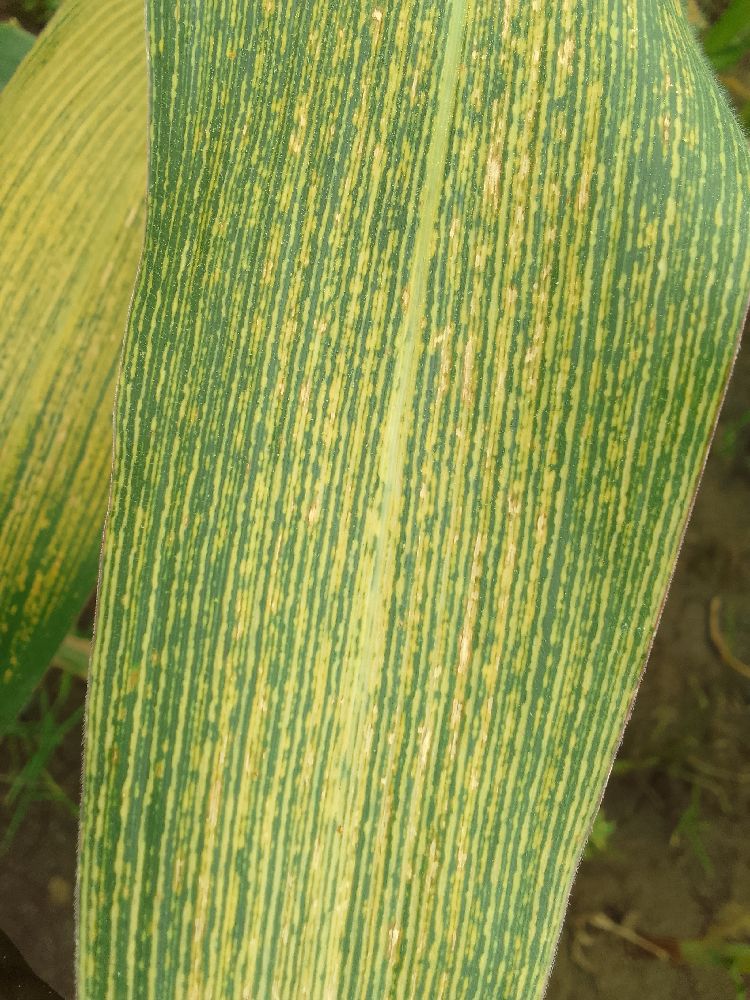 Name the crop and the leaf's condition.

maize, maize streak virus
